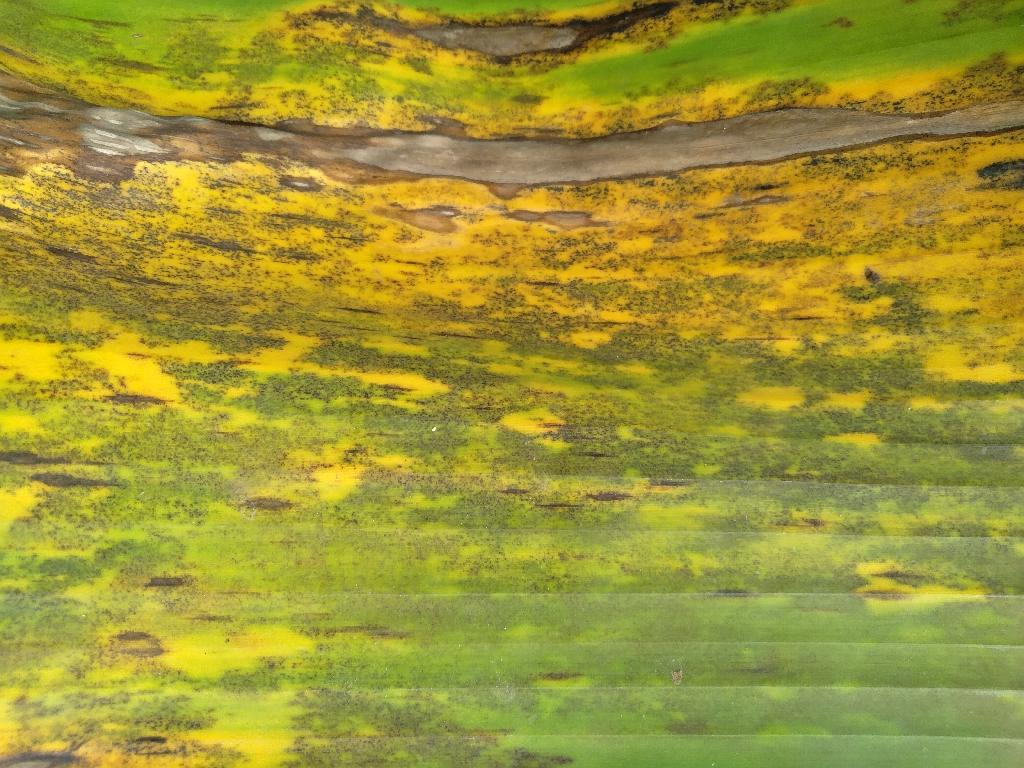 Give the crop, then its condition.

banana, black sigatoka
